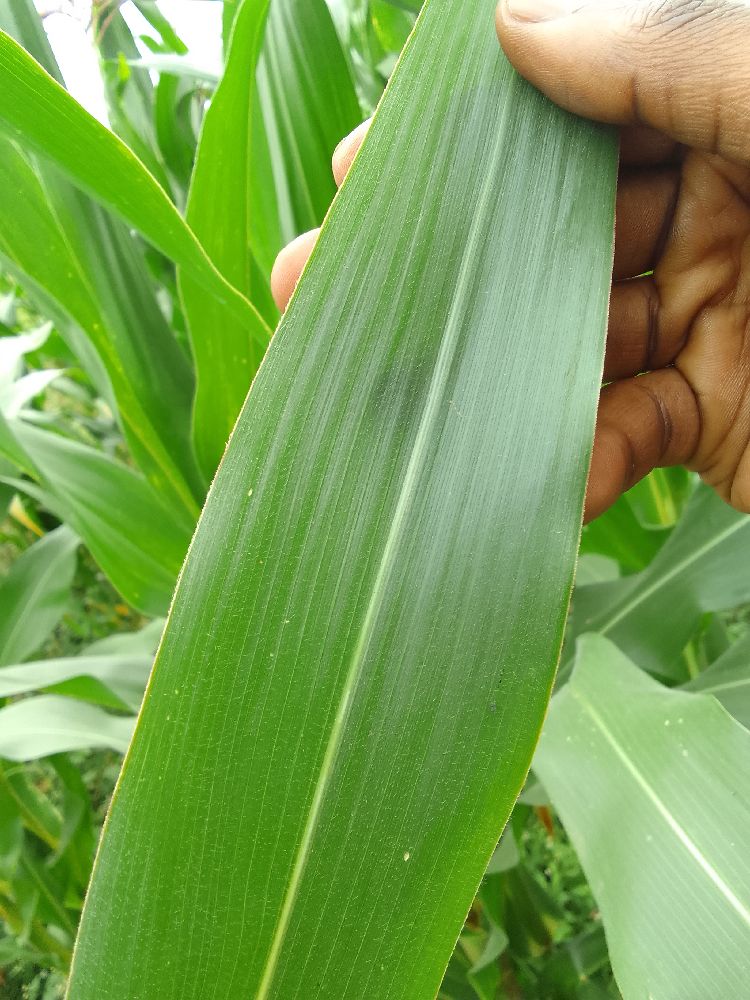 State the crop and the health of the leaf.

maize, healthy
